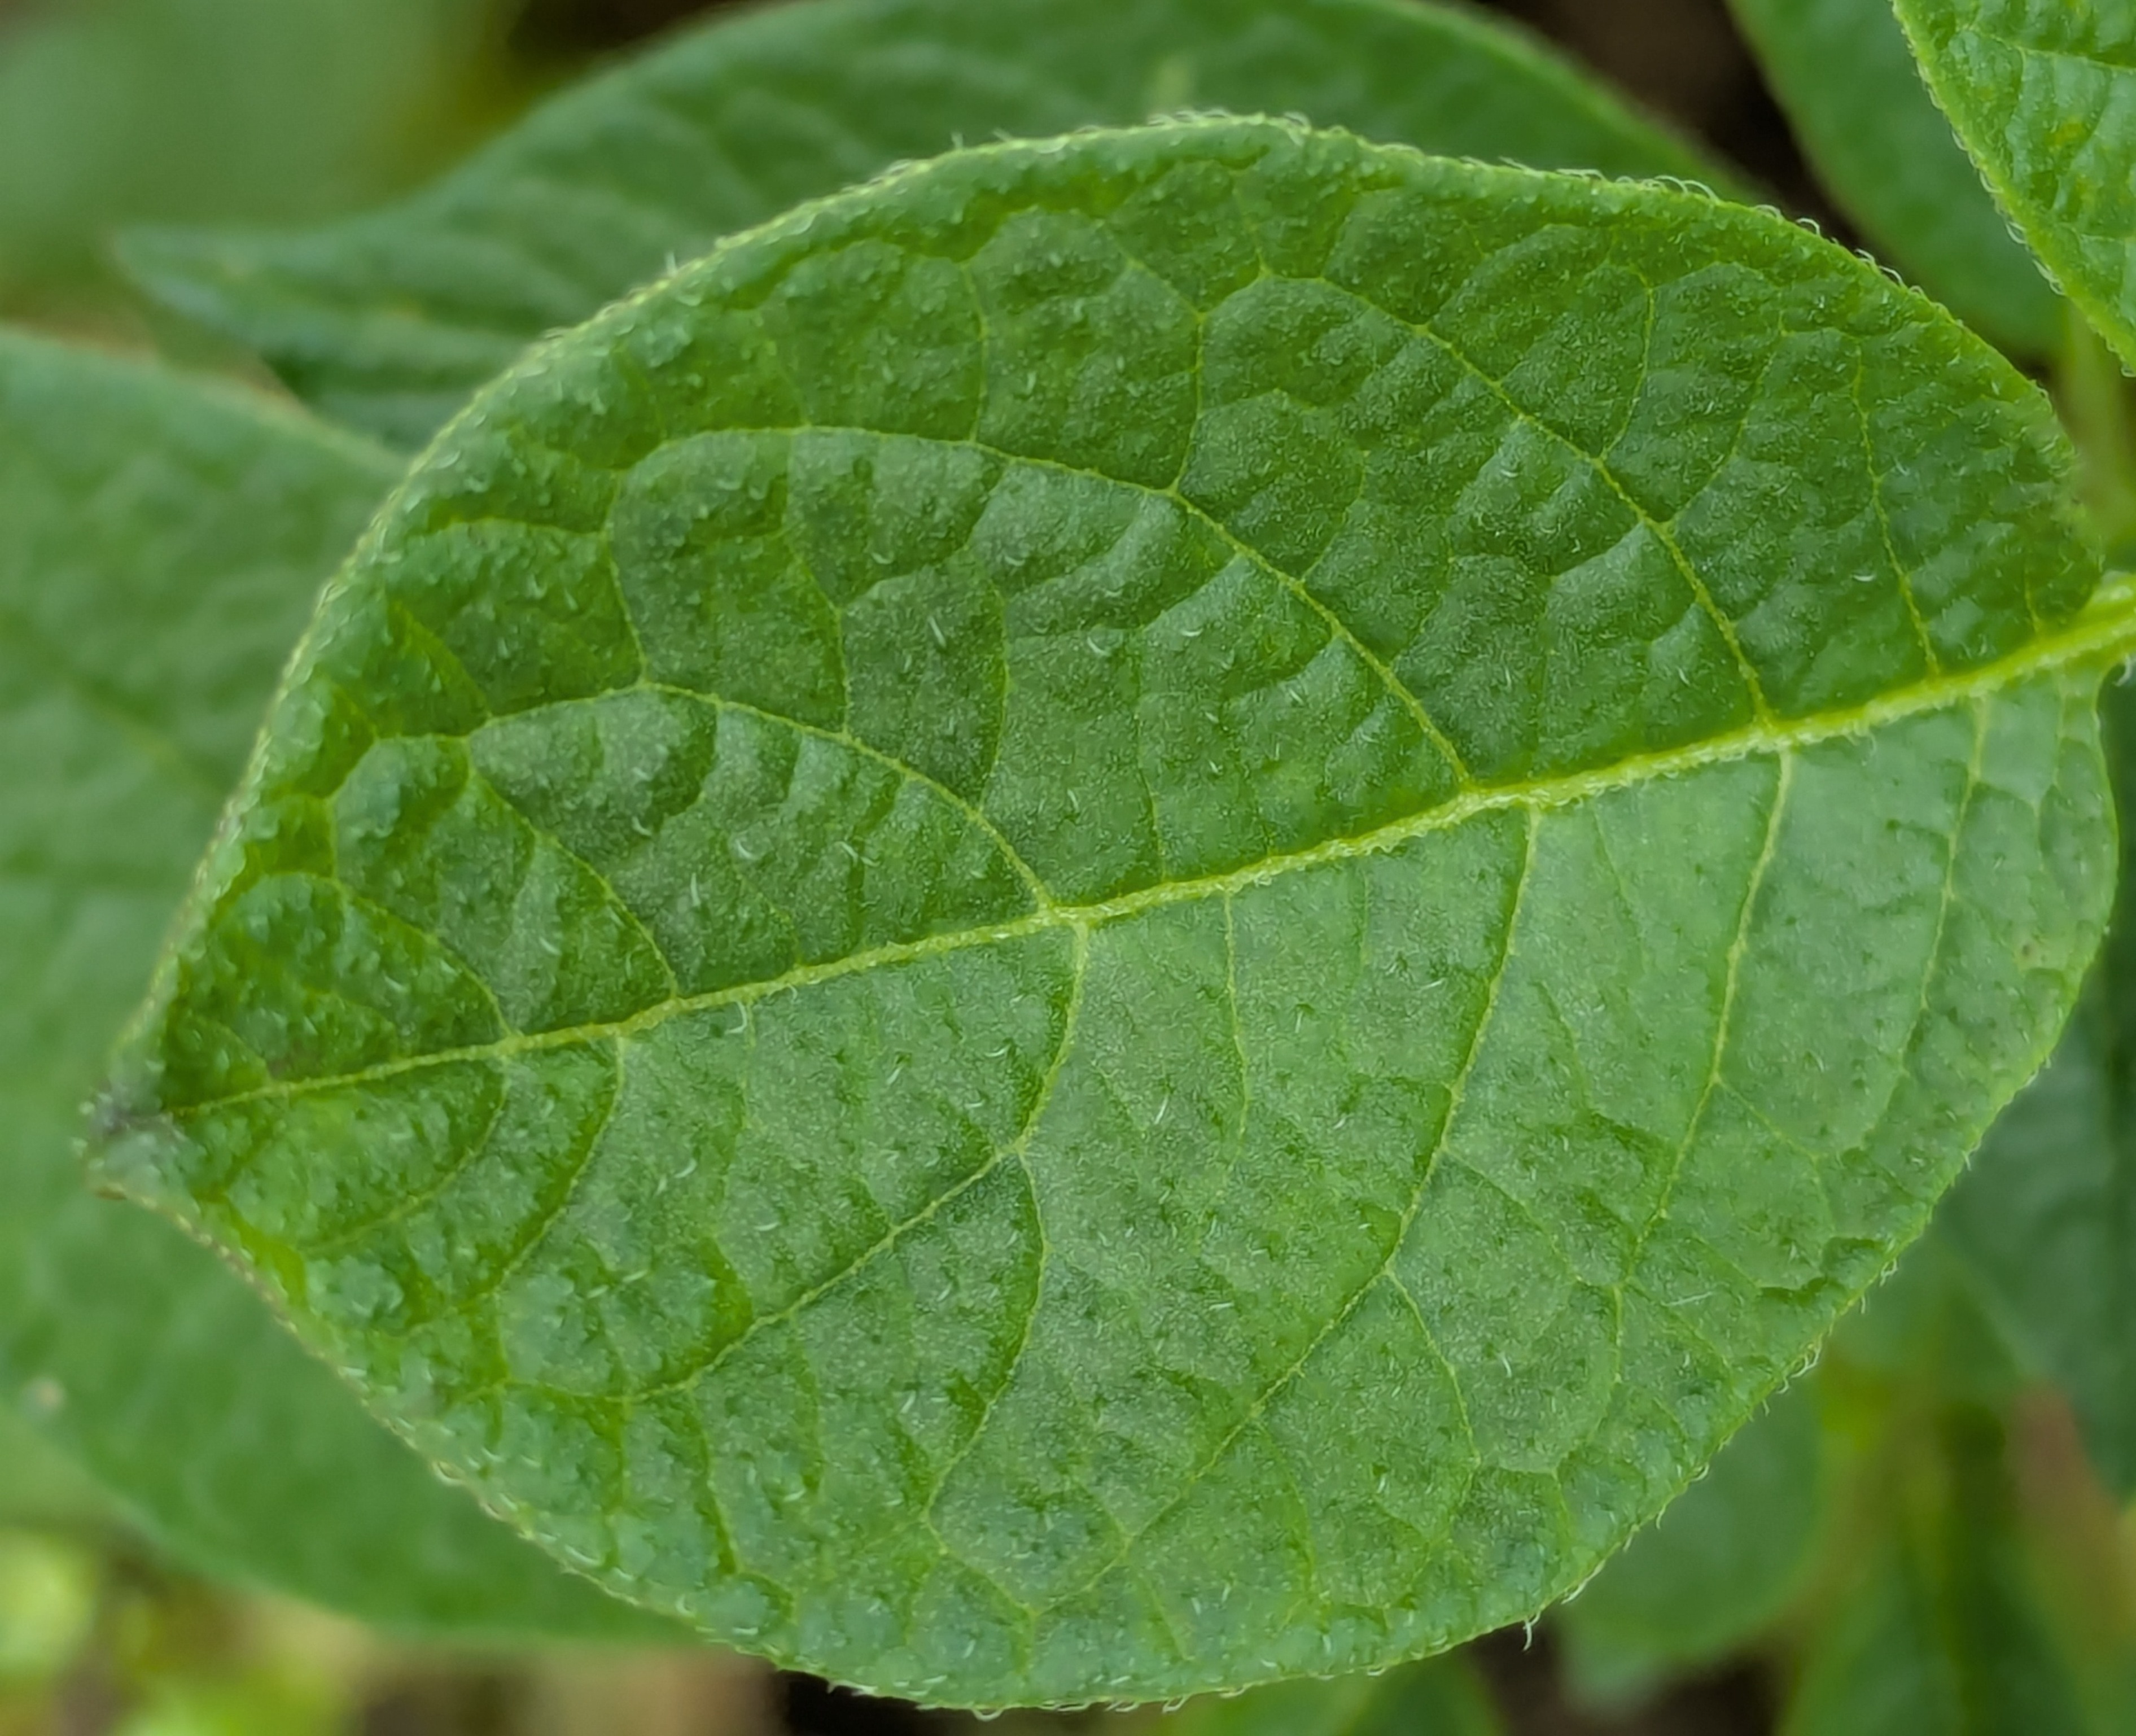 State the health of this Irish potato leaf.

healthy
